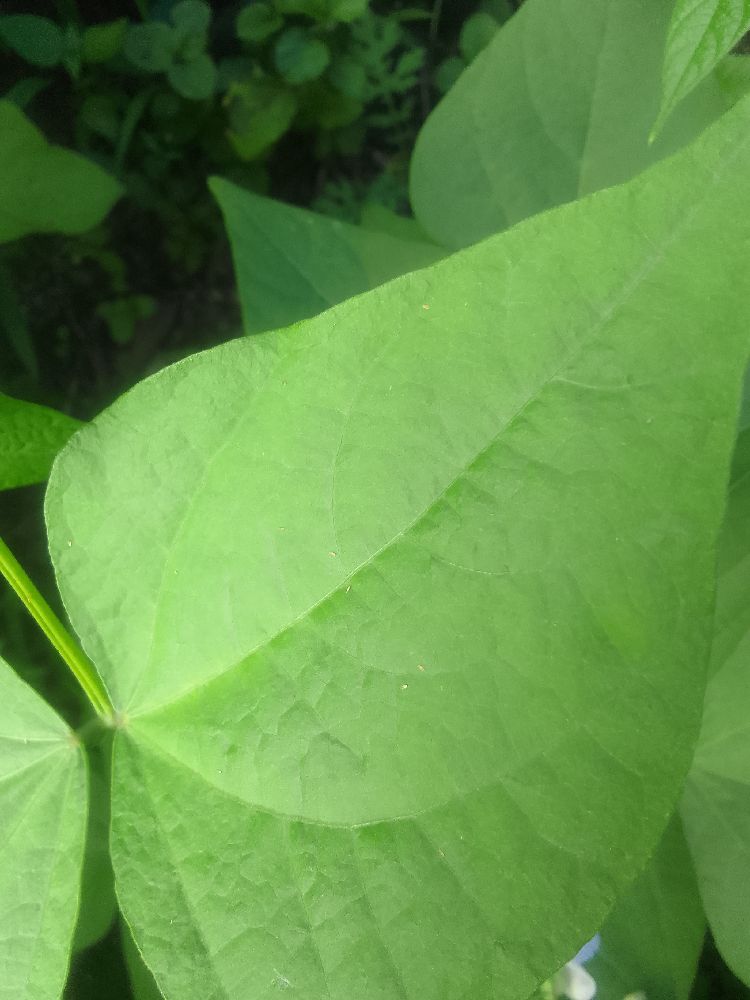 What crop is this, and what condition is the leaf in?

common bean, healthy
